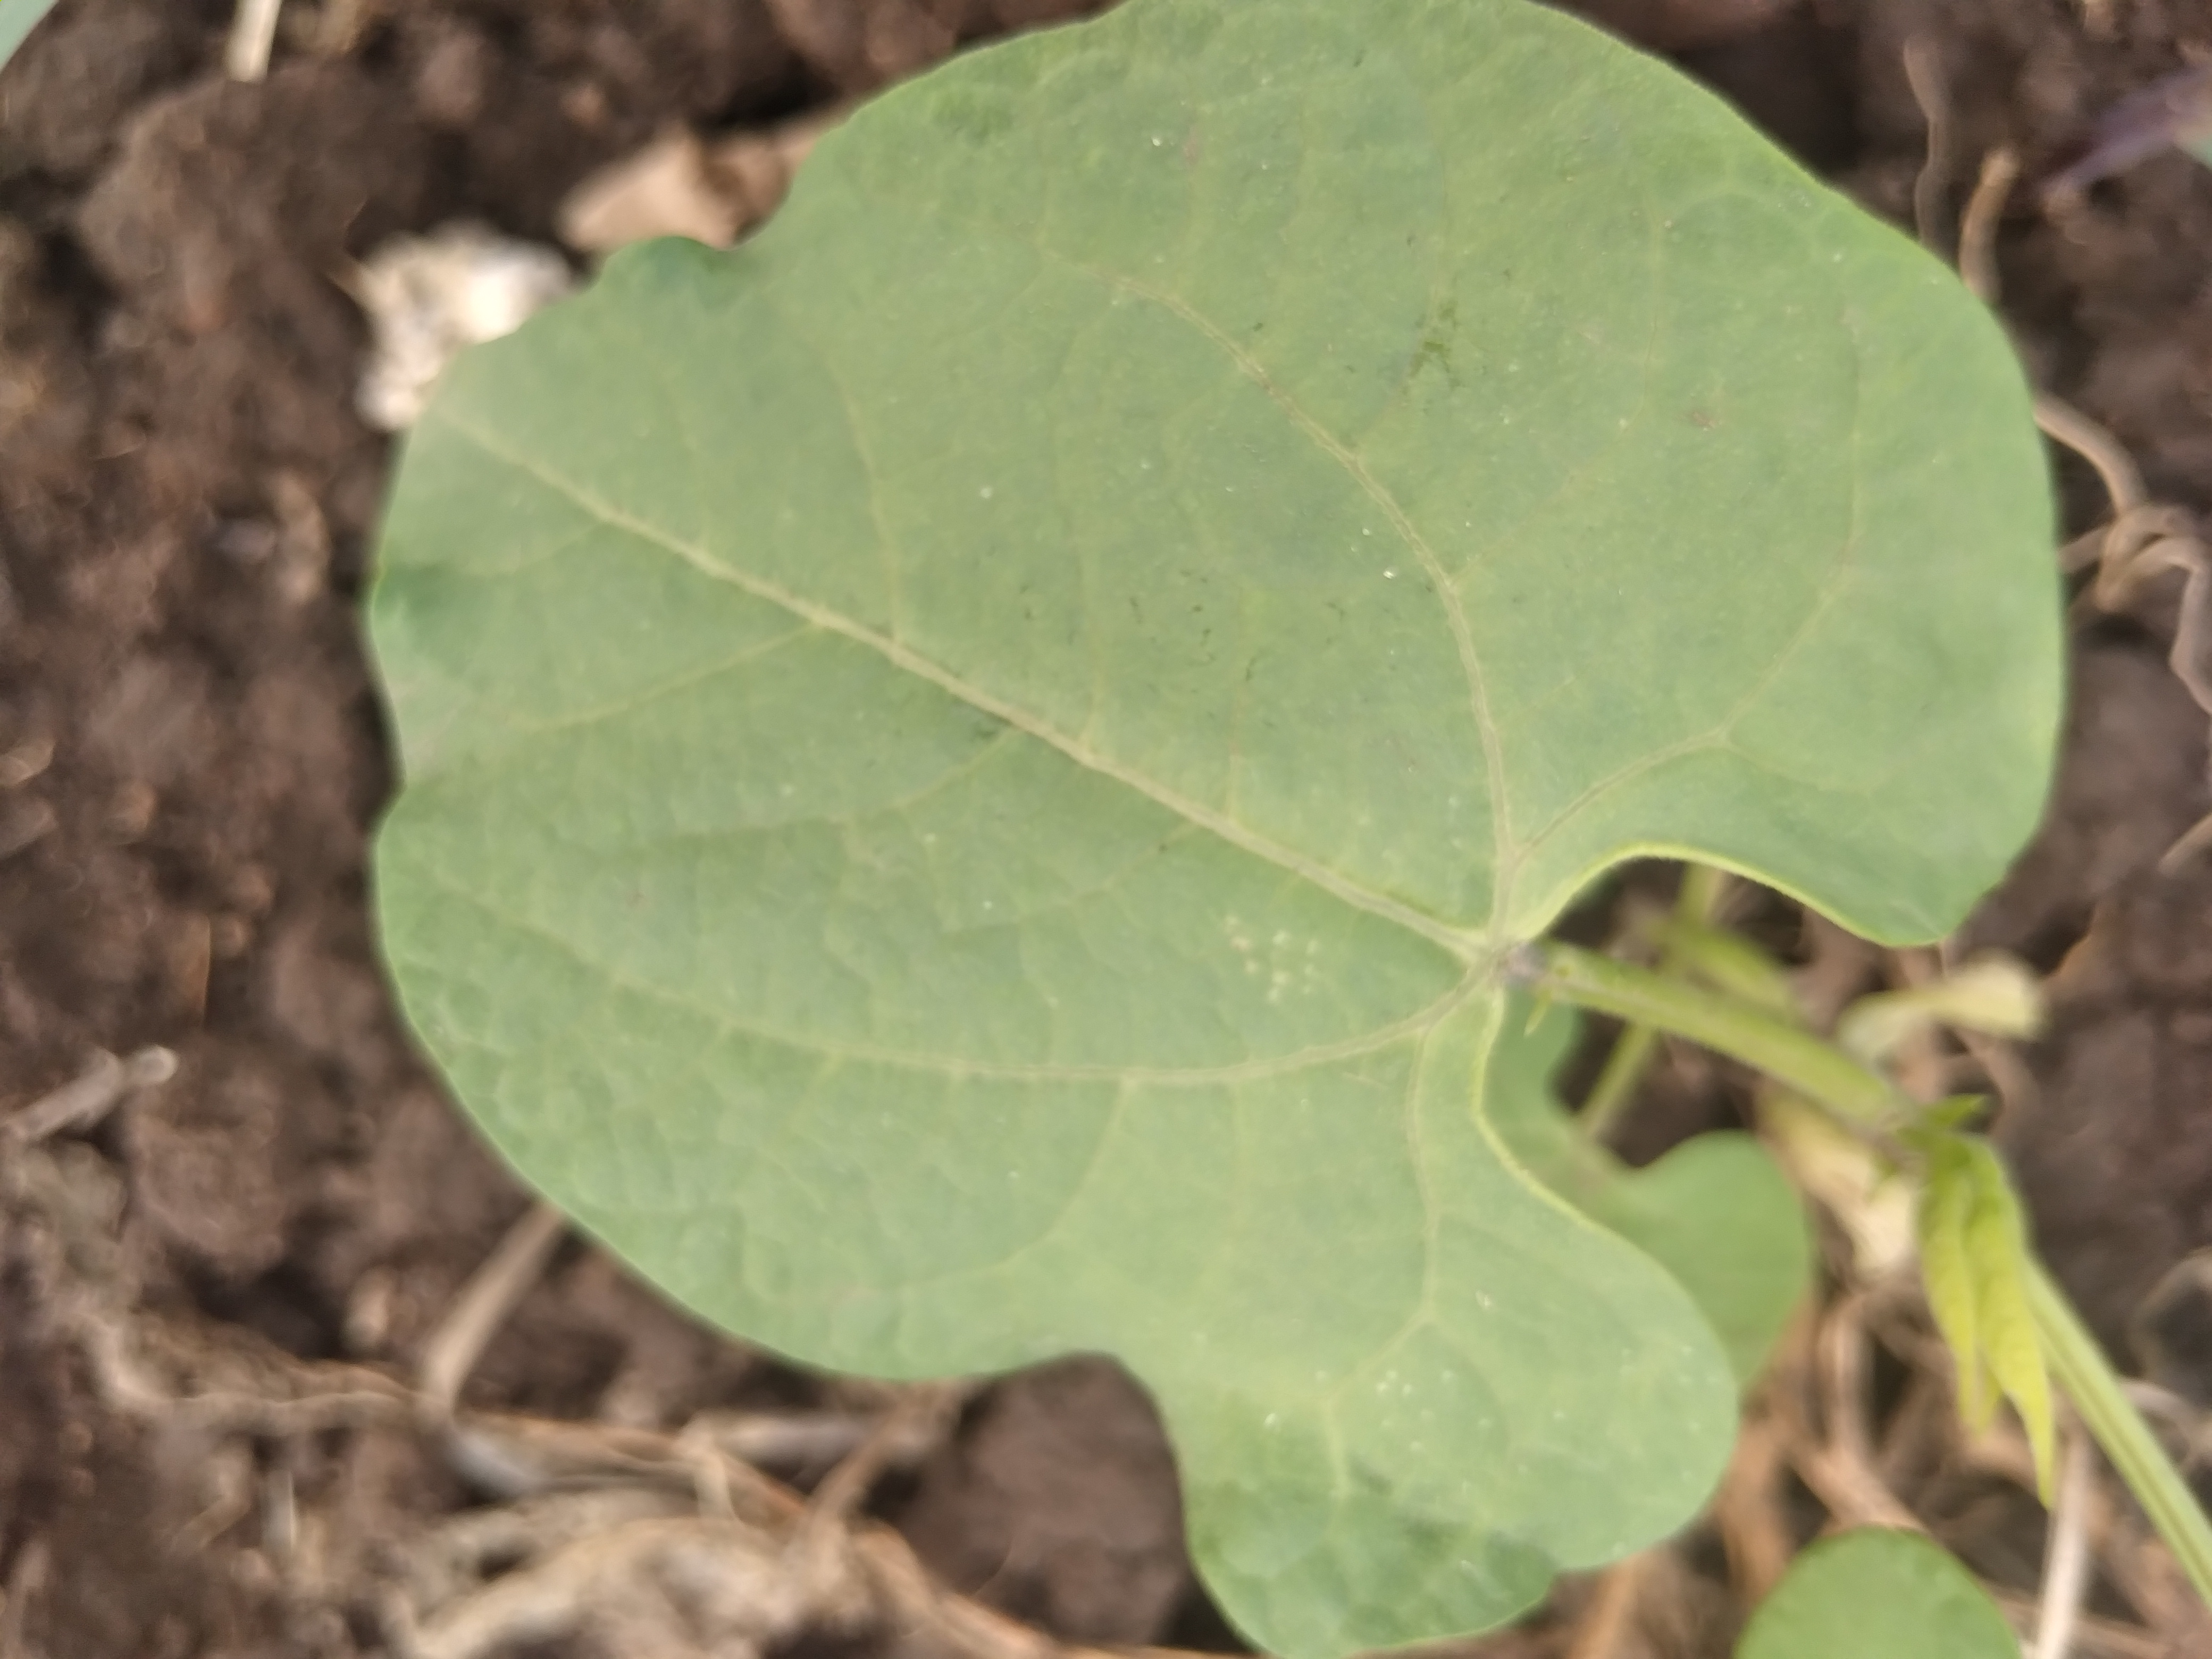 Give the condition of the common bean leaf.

healthy
